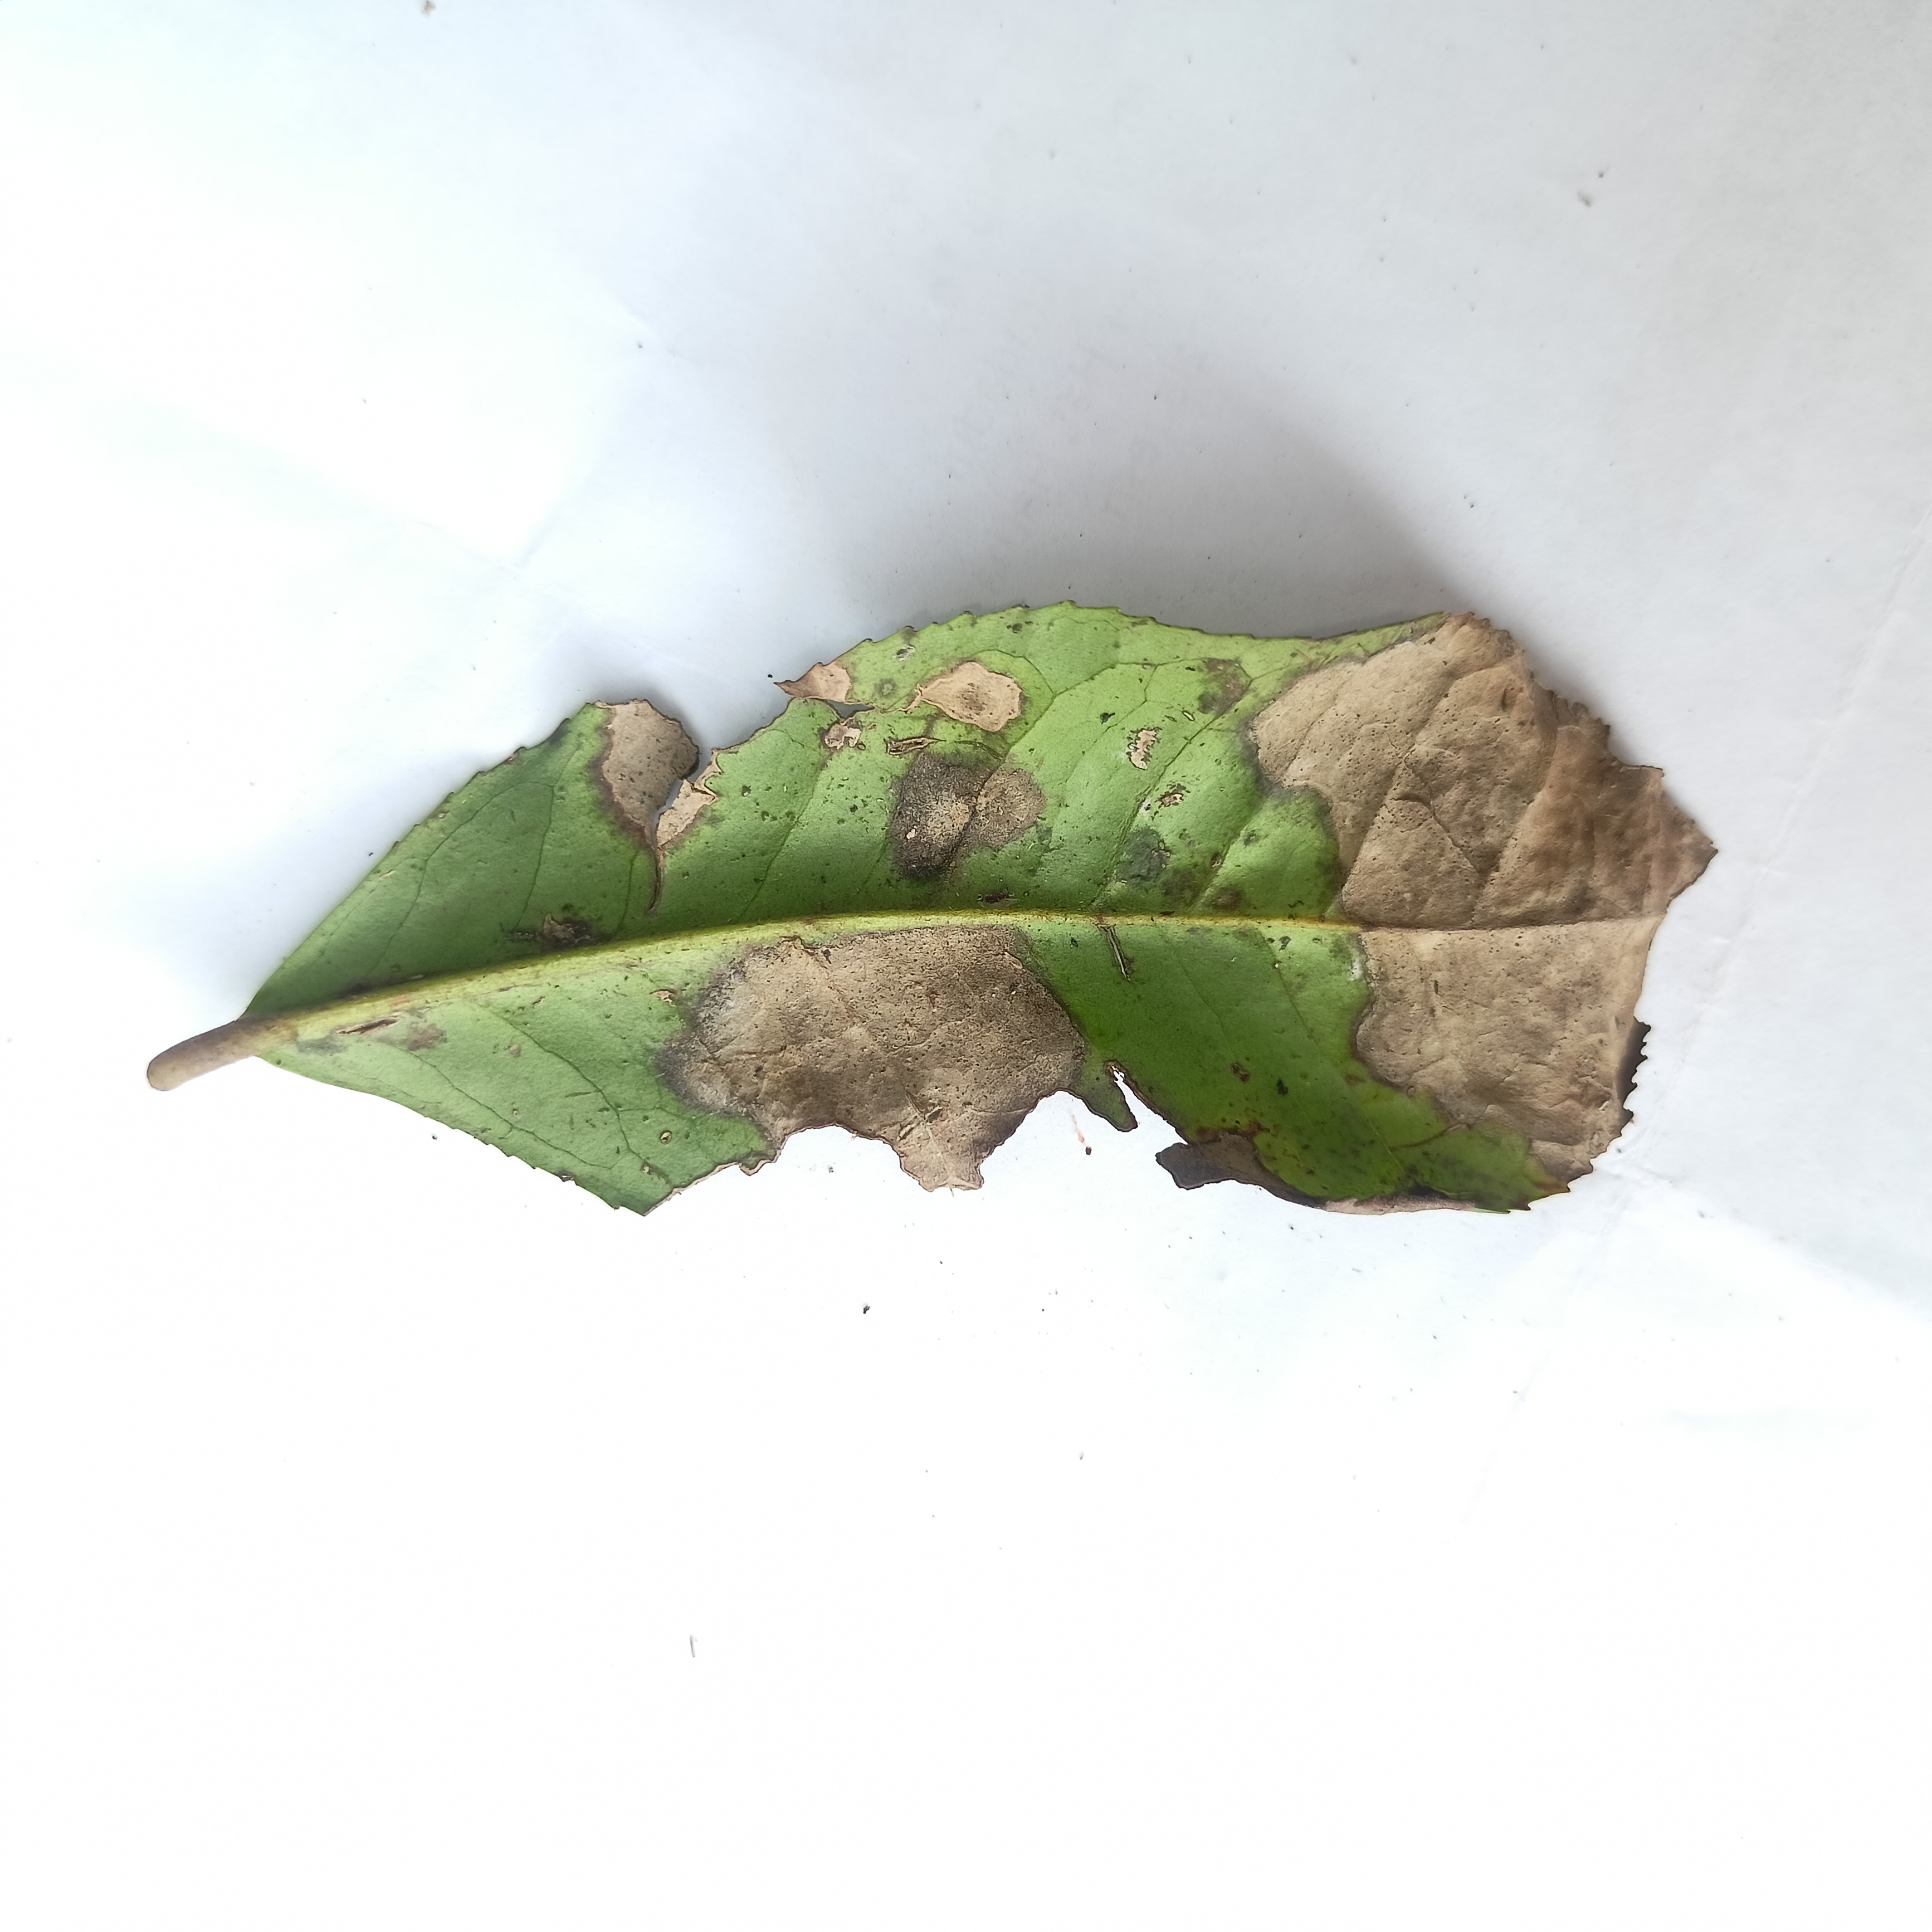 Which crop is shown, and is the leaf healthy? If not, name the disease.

tea, brown blight
